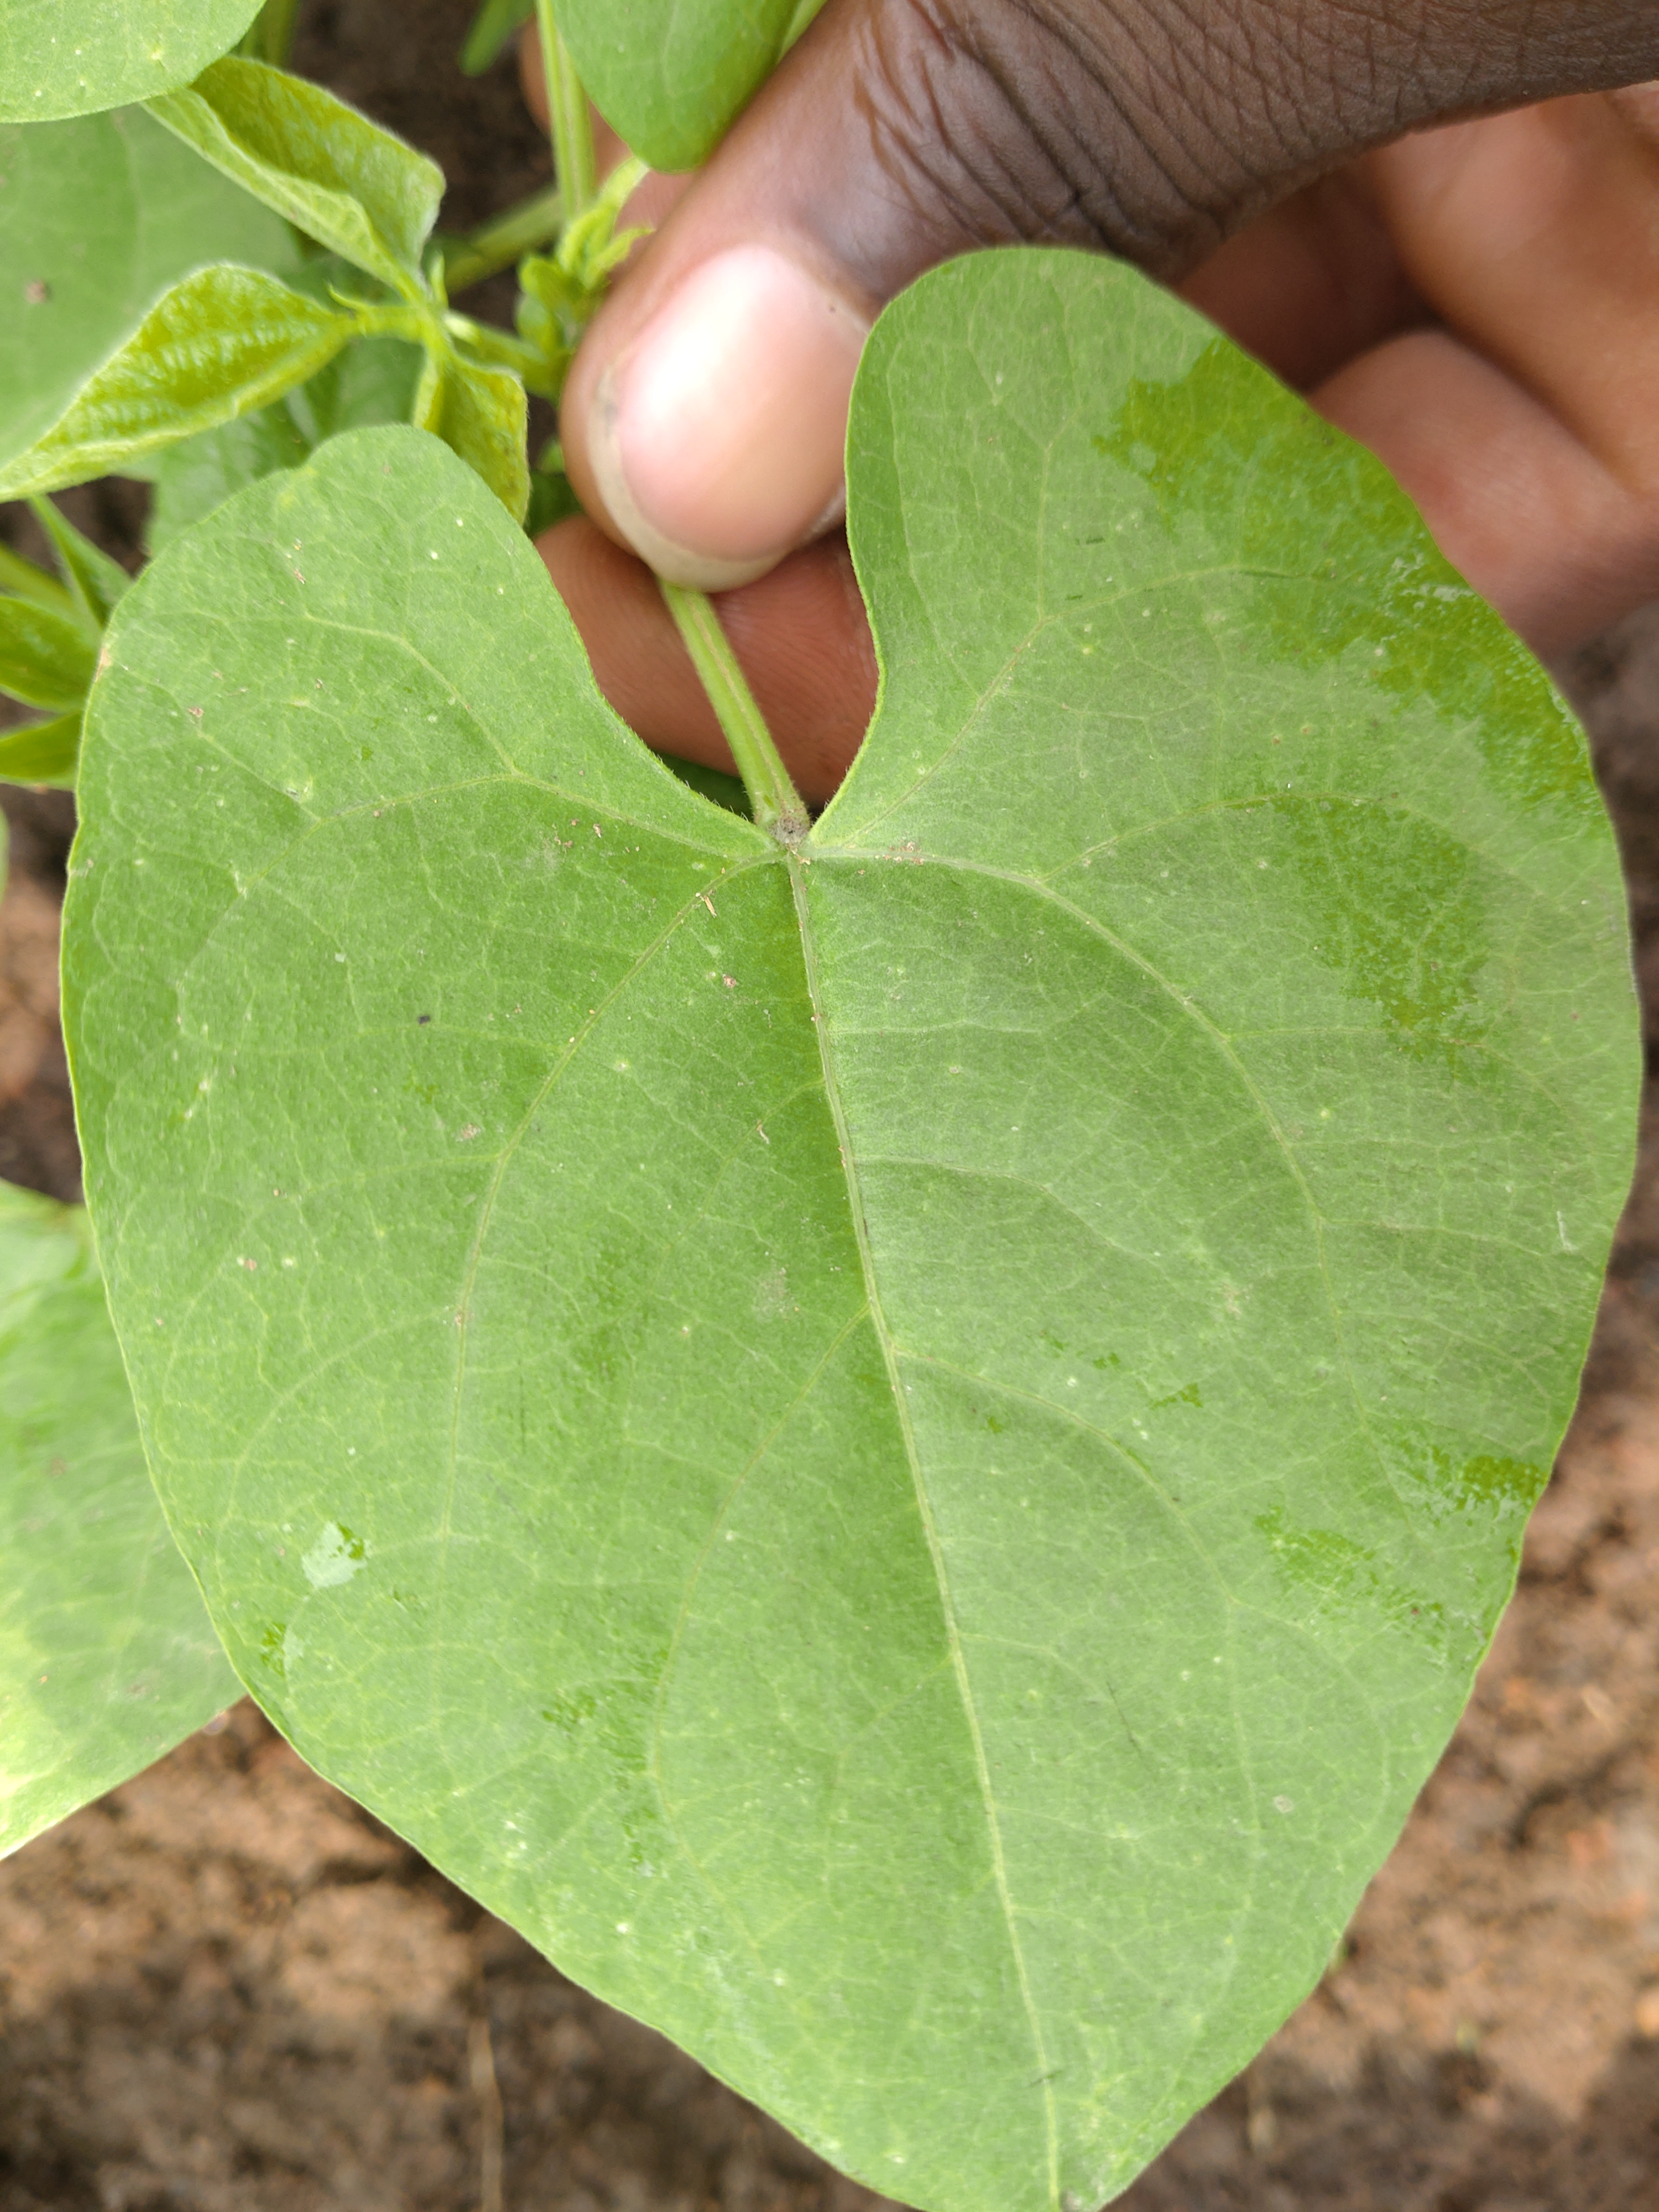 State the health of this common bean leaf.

healthy
